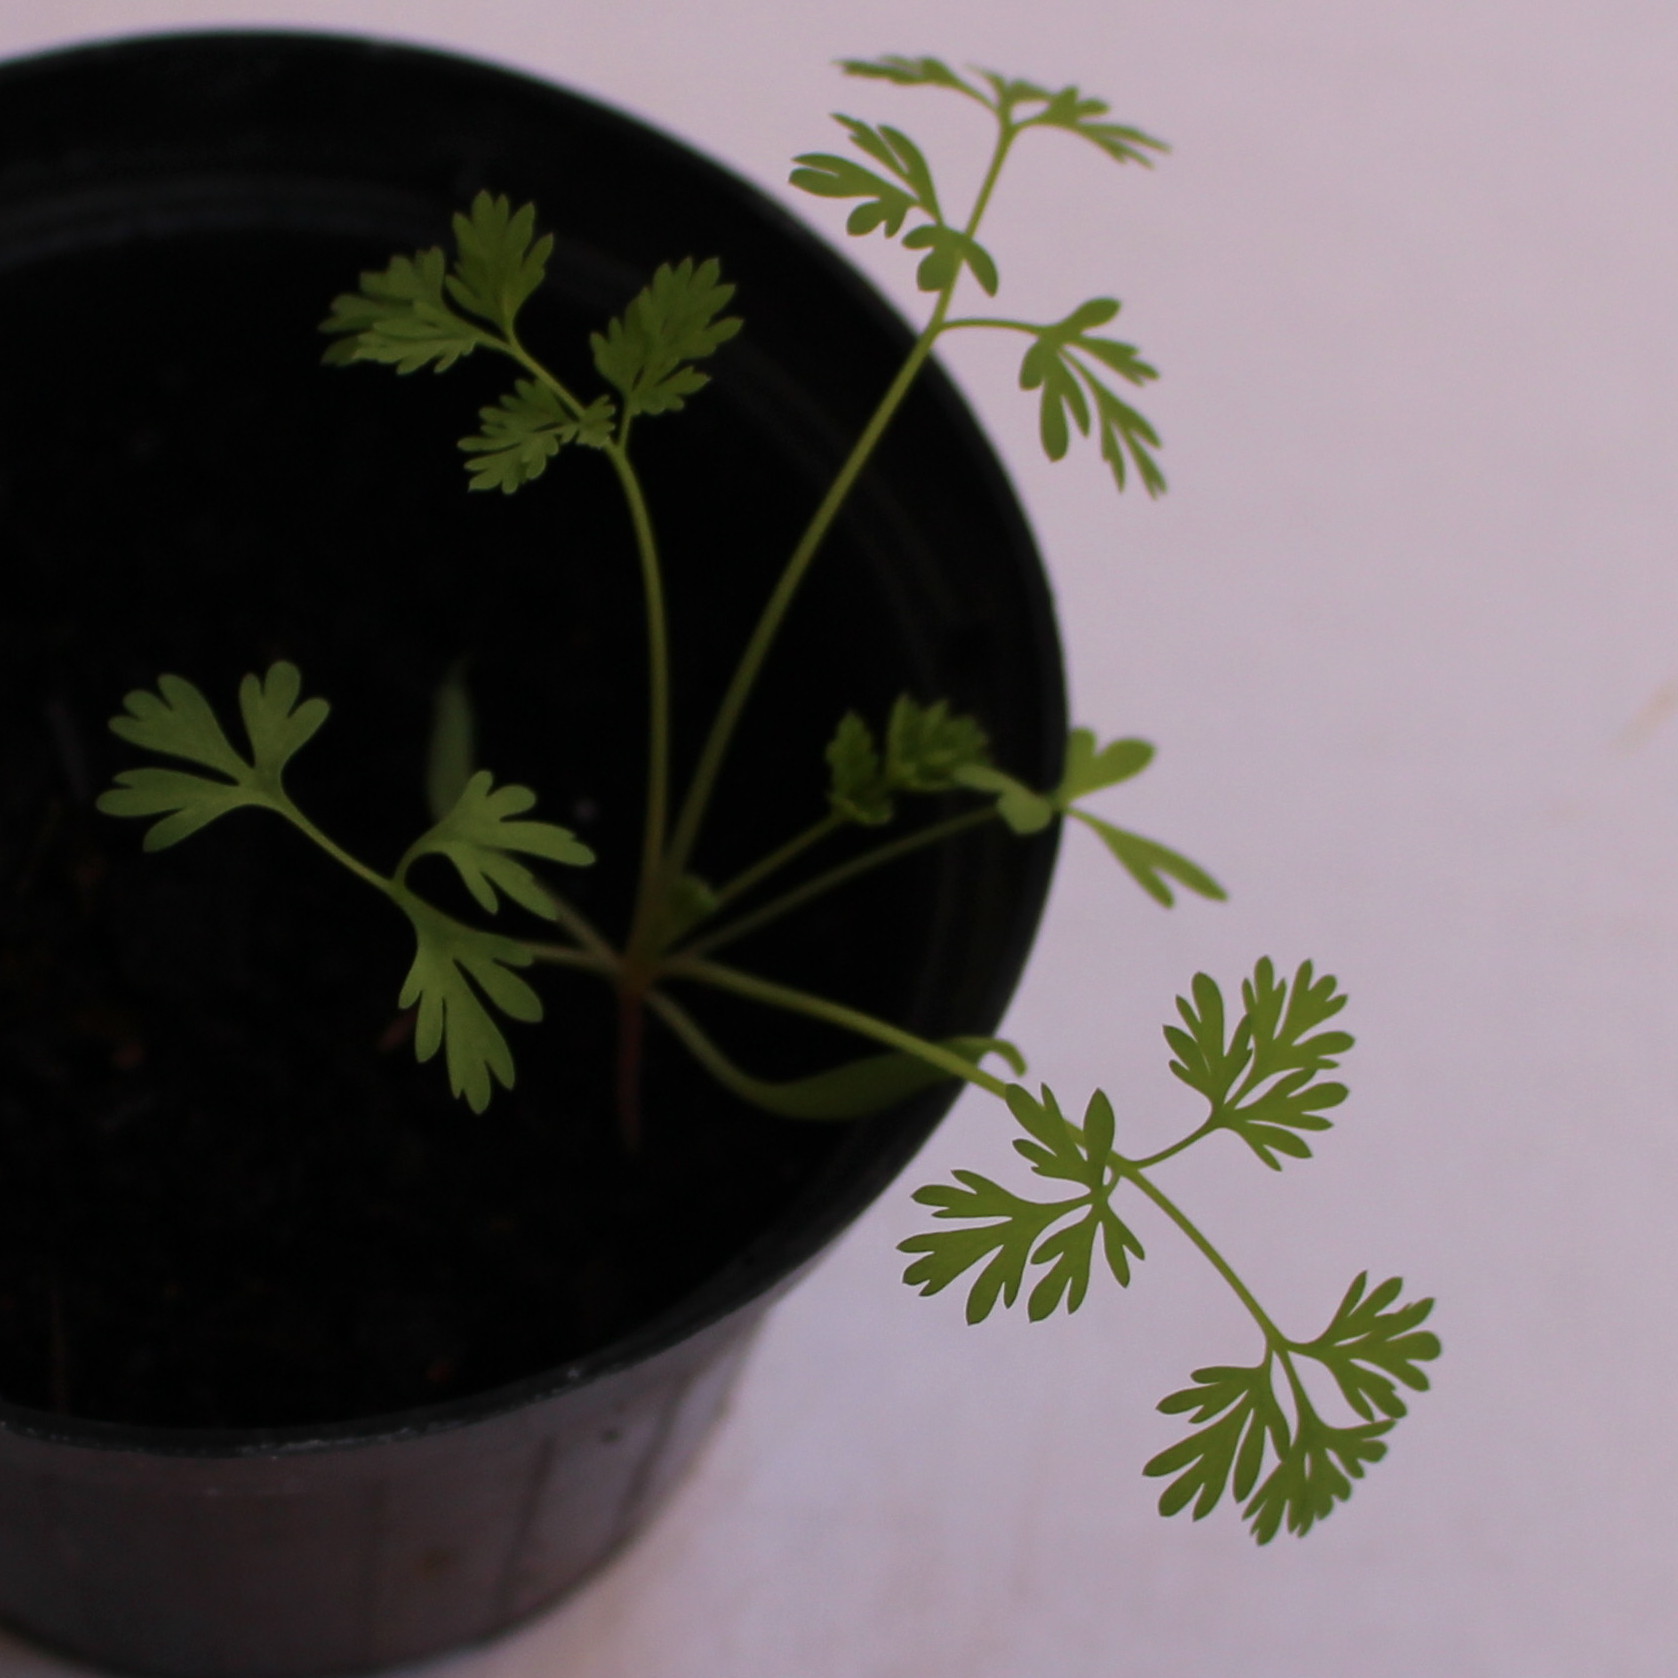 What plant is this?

Fumaria officinalis
